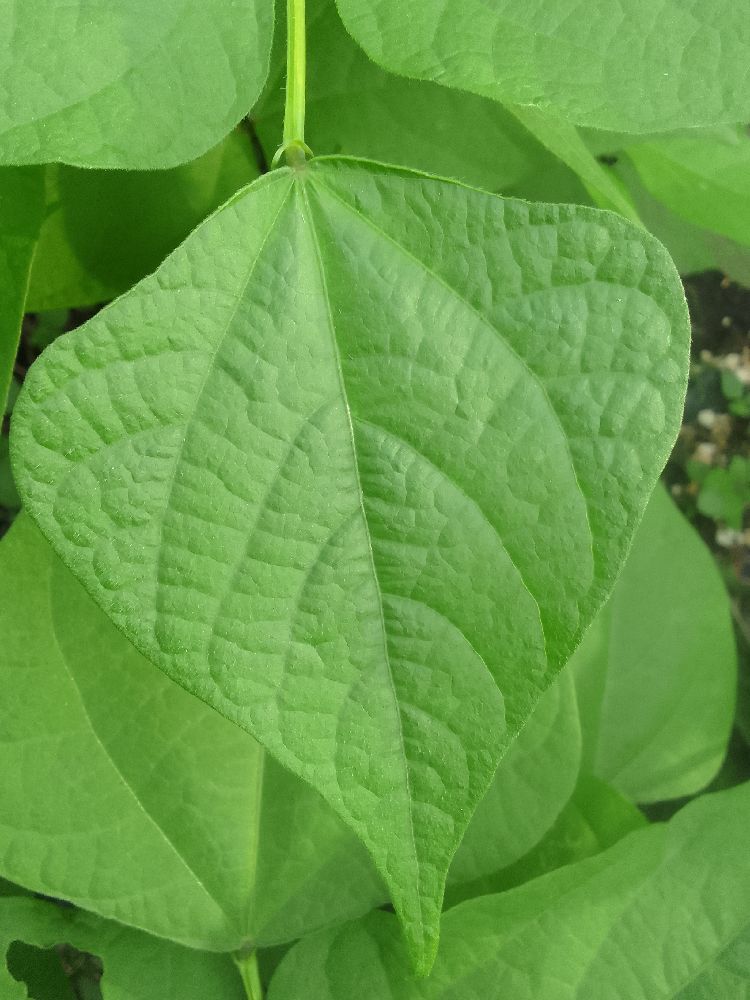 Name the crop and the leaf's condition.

common bean, healthy
